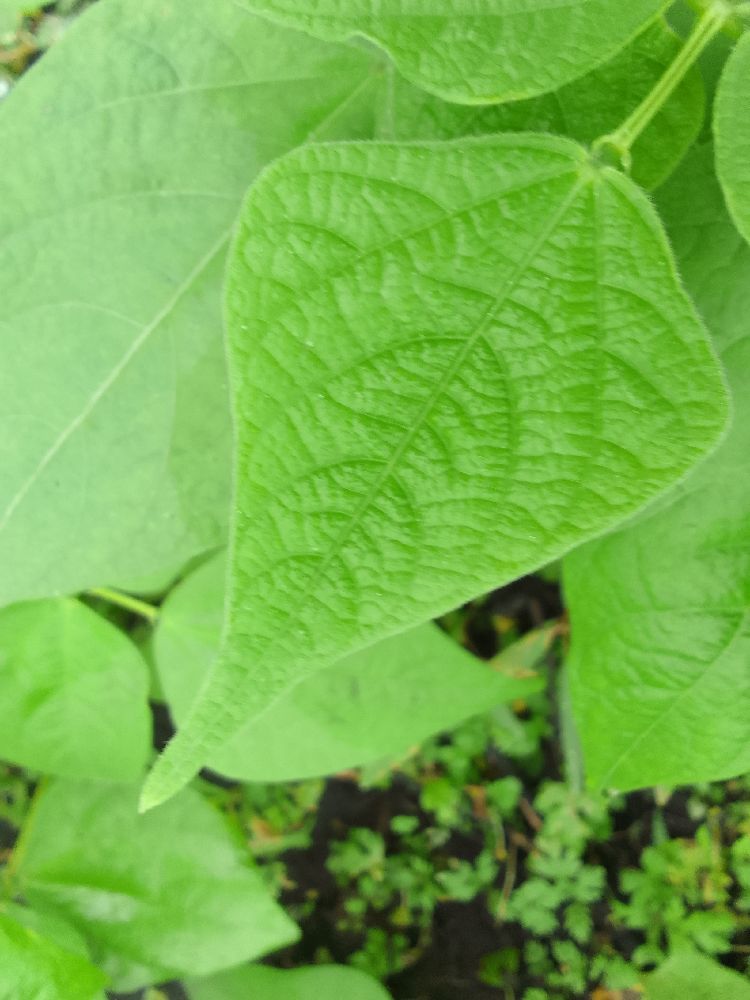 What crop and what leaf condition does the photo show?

common bean, healthy
